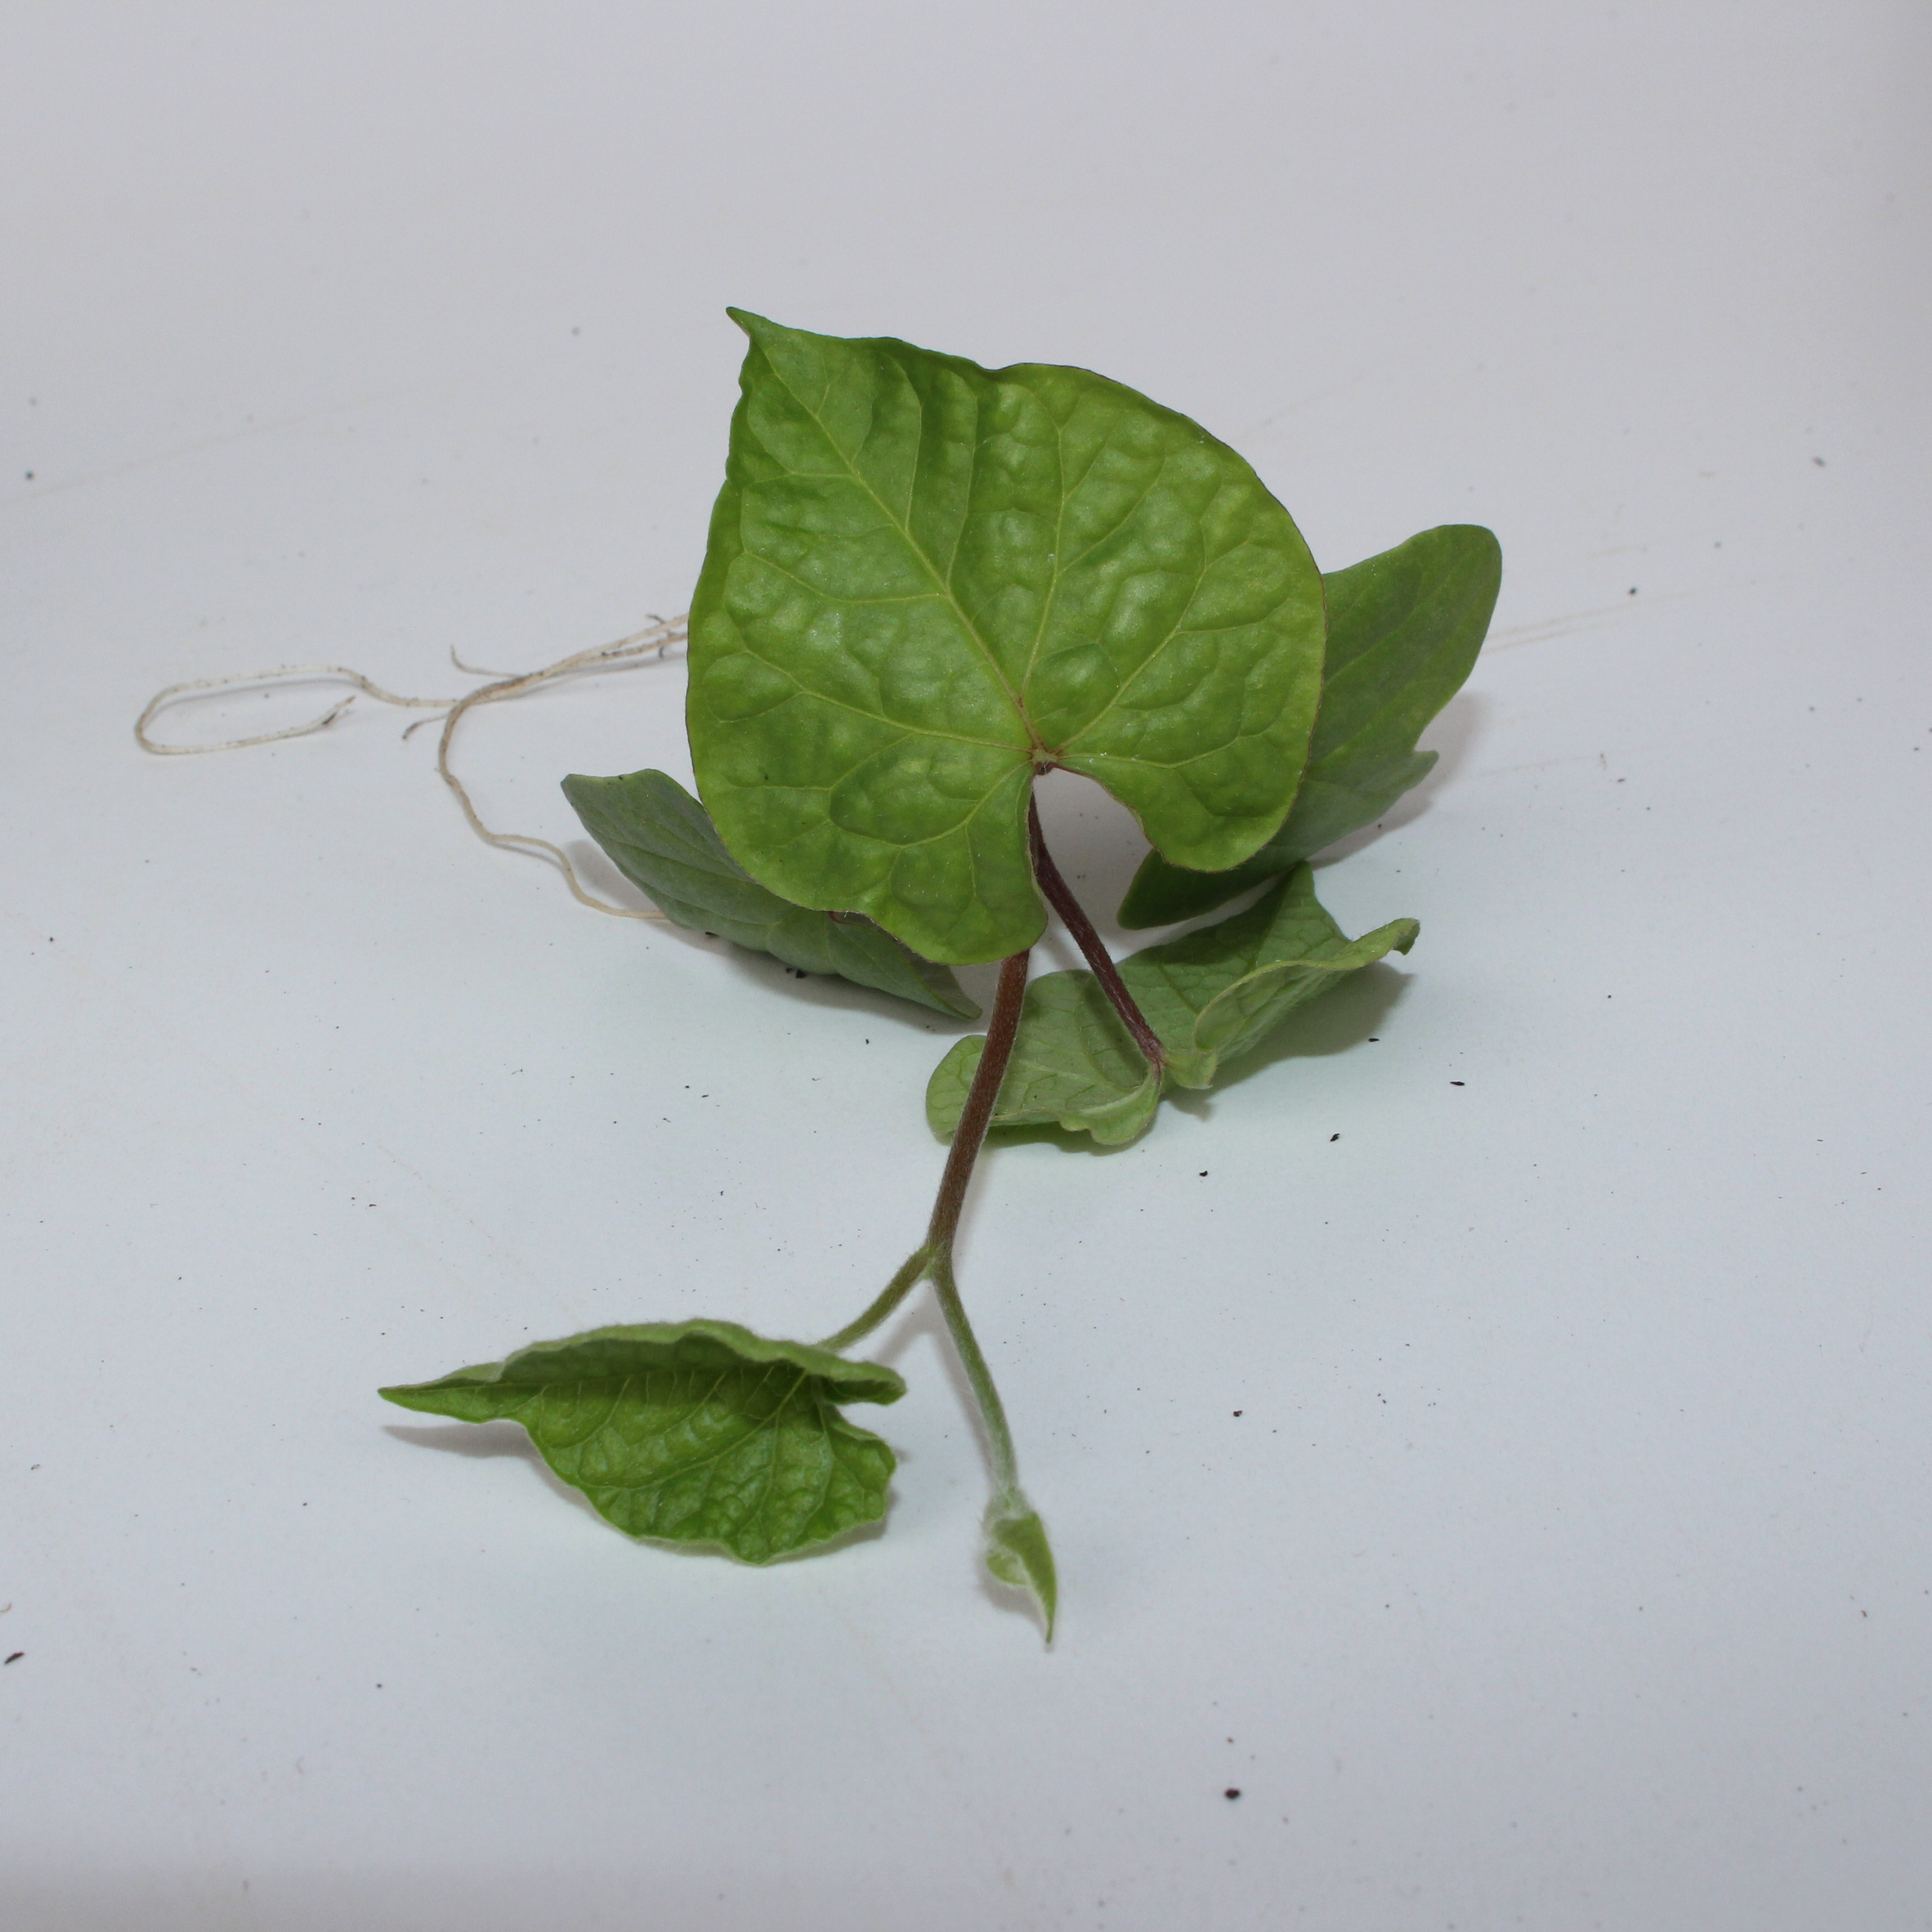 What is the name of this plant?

Convolvulus arvensis
